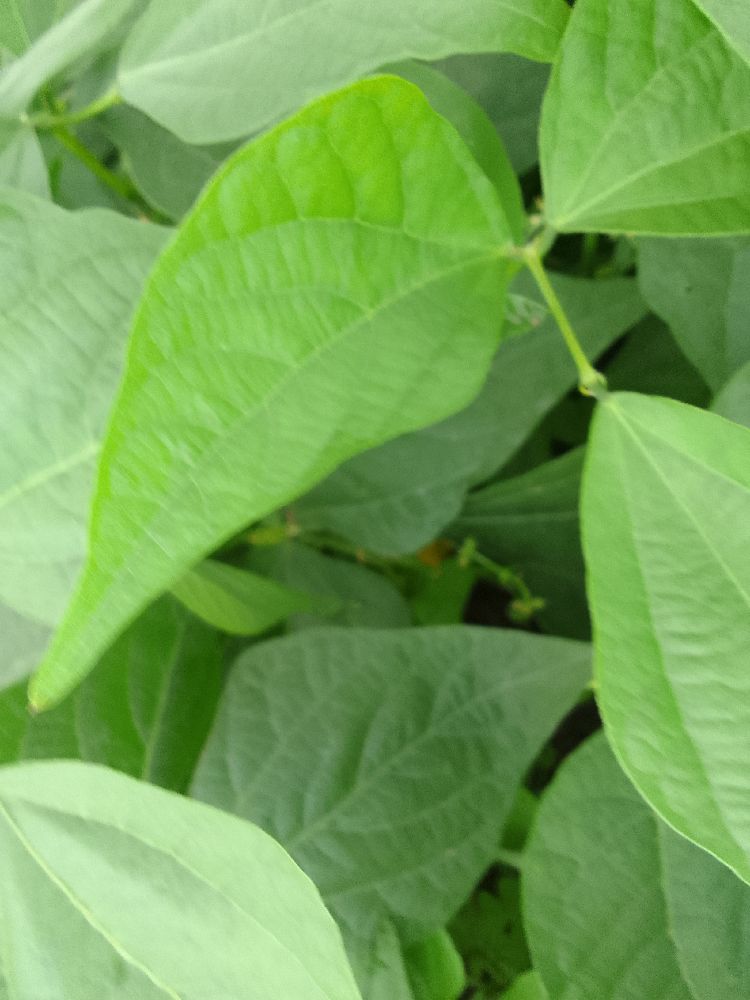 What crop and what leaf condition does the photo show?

common bean, healthy
